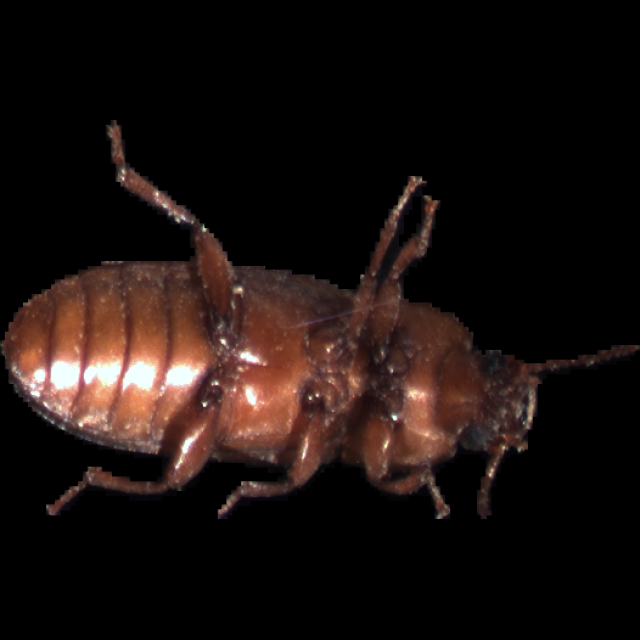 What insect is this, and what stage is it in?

mealworm beetle
